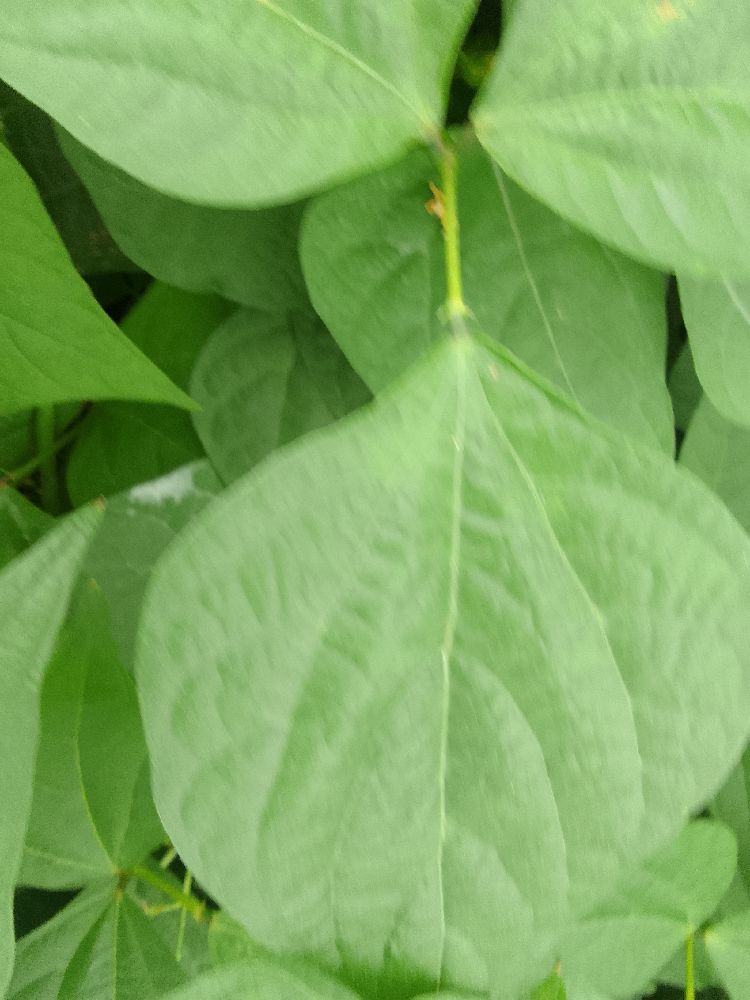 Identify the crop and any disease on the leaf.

common bean, healthy
